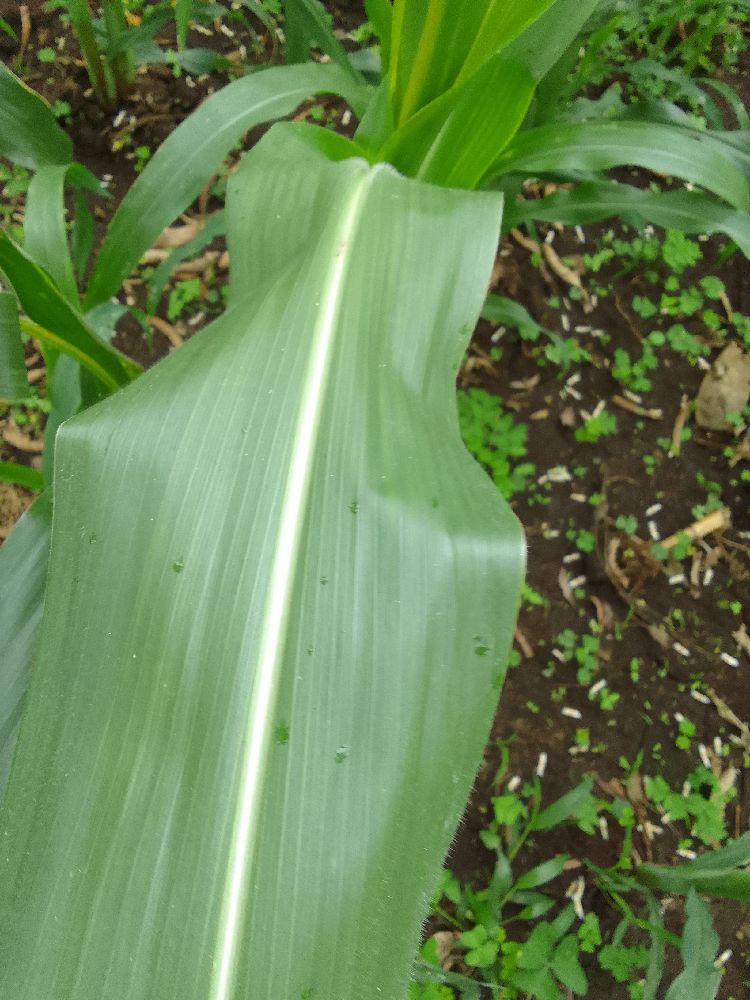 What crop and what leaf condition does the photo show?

maize, healthy
